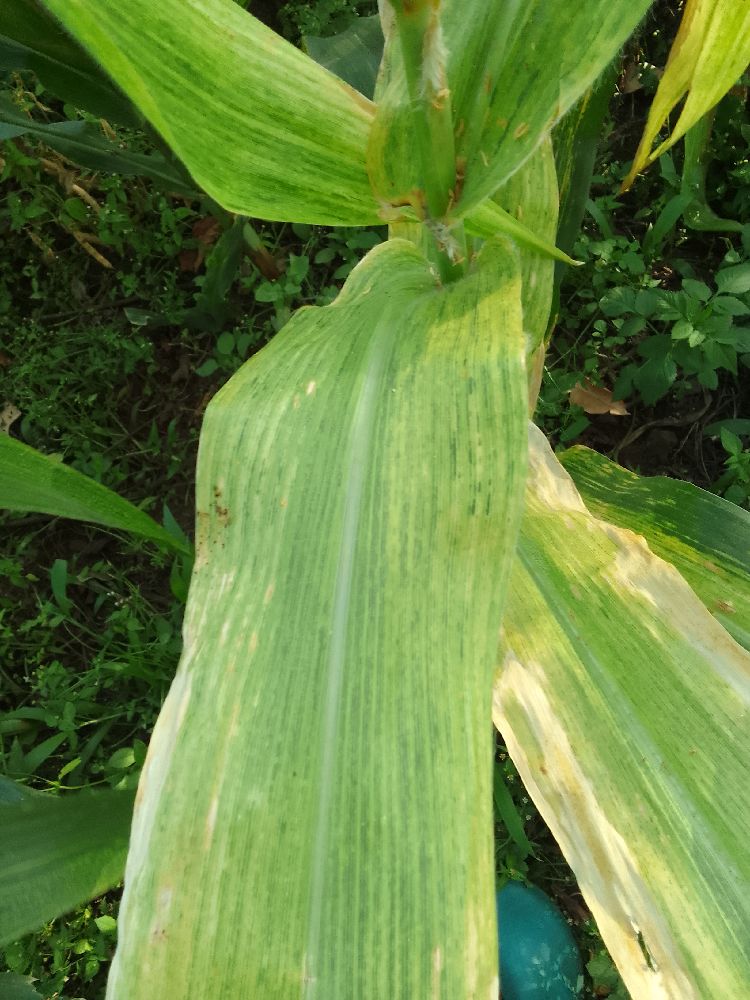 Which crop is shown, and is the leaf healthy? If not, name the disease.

maize, maize lethal necrosis
